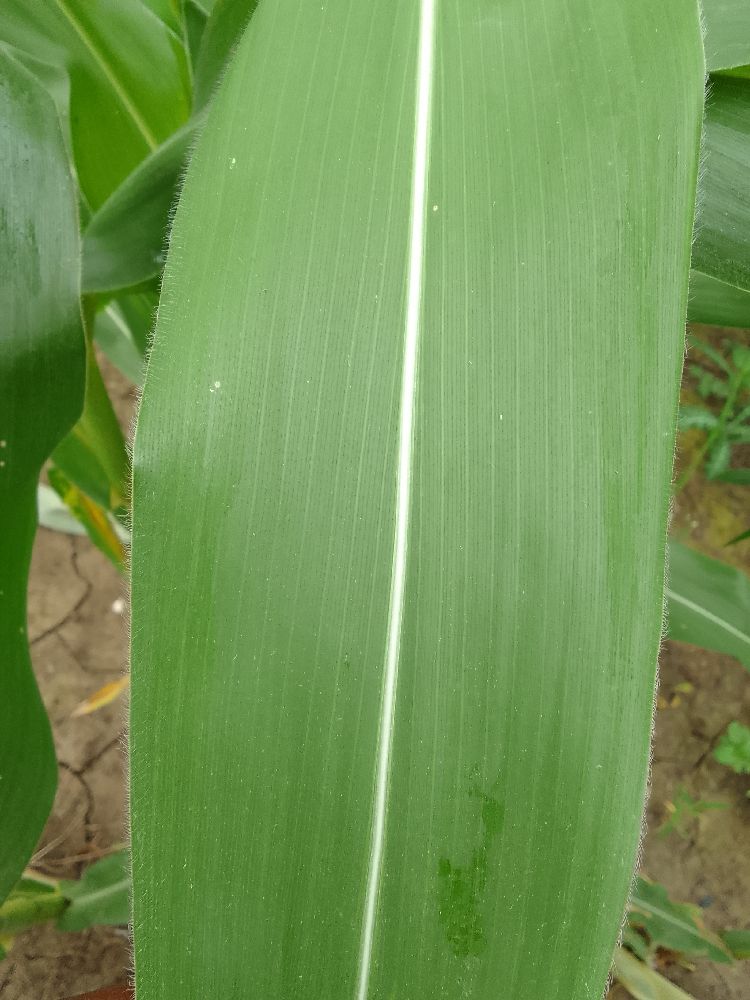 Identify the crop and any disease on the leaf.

maize, healthy
